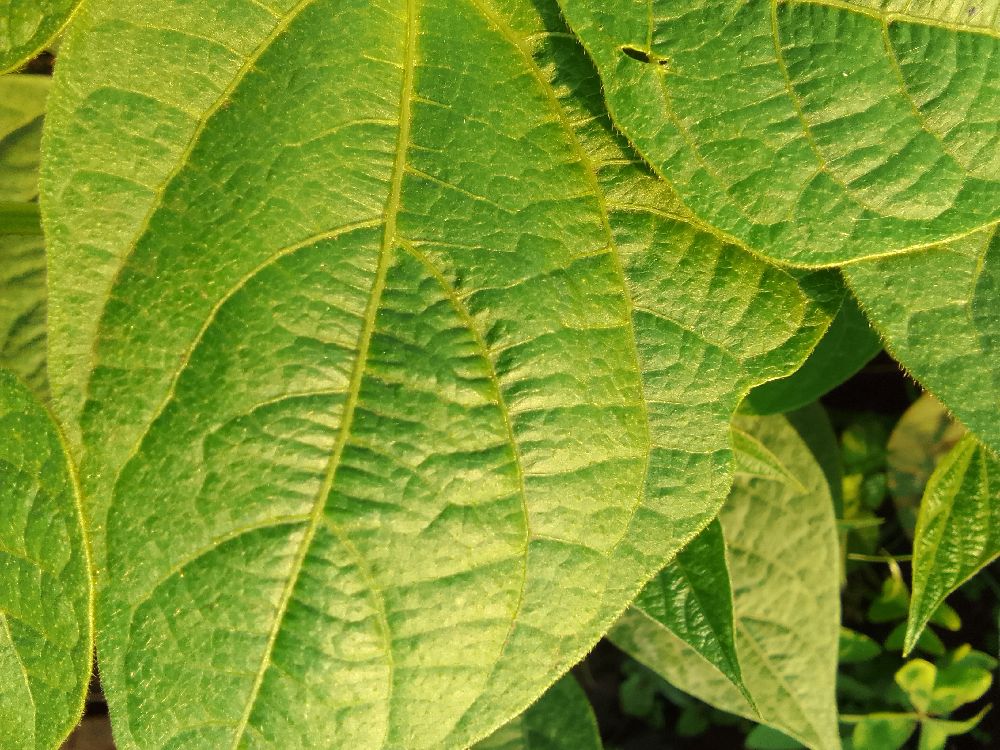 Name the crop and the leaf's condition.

common bean, healthy
